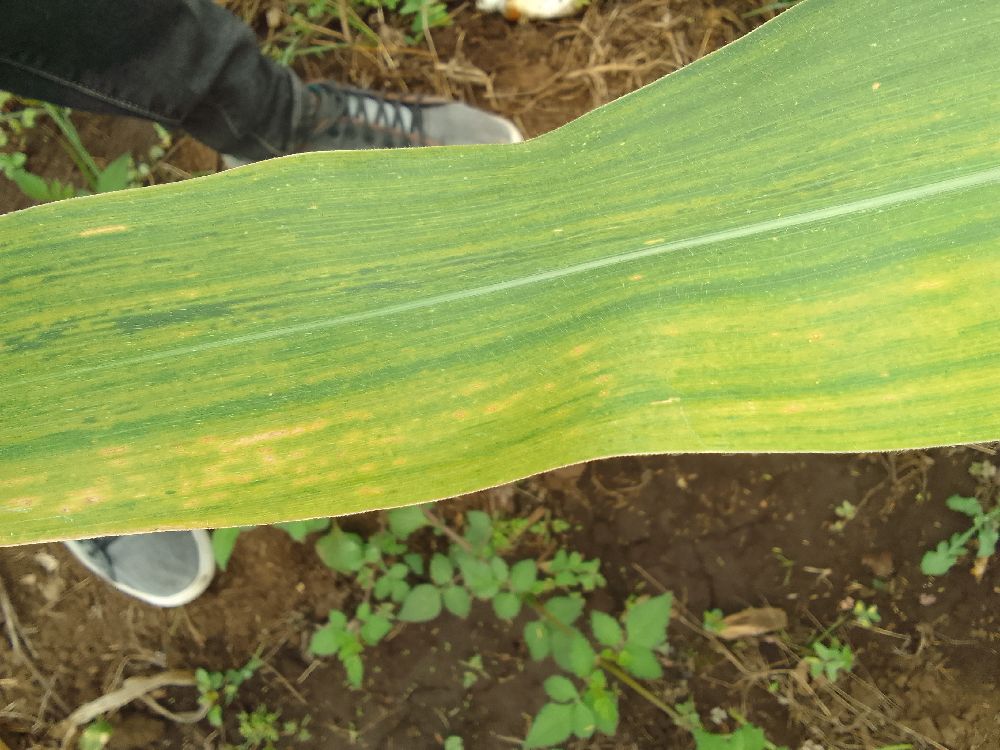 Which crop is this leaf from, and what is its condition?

maize, maize lethal necrosis
